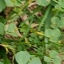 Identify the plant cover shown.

unstructured weed
